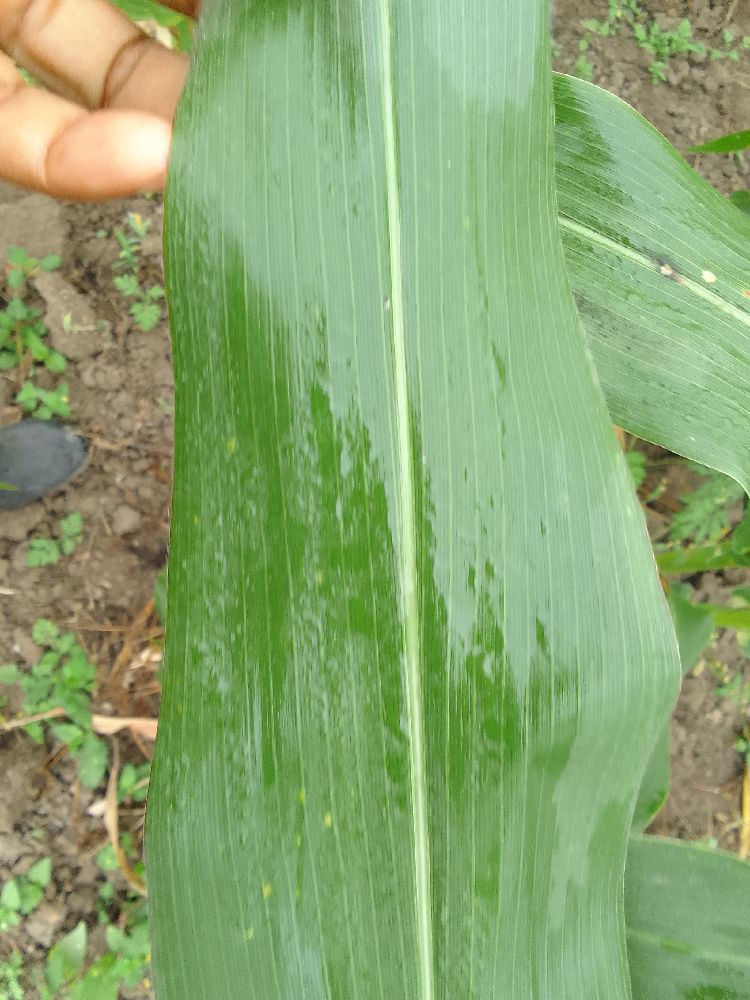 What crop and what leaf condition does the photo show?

maize, healthy
